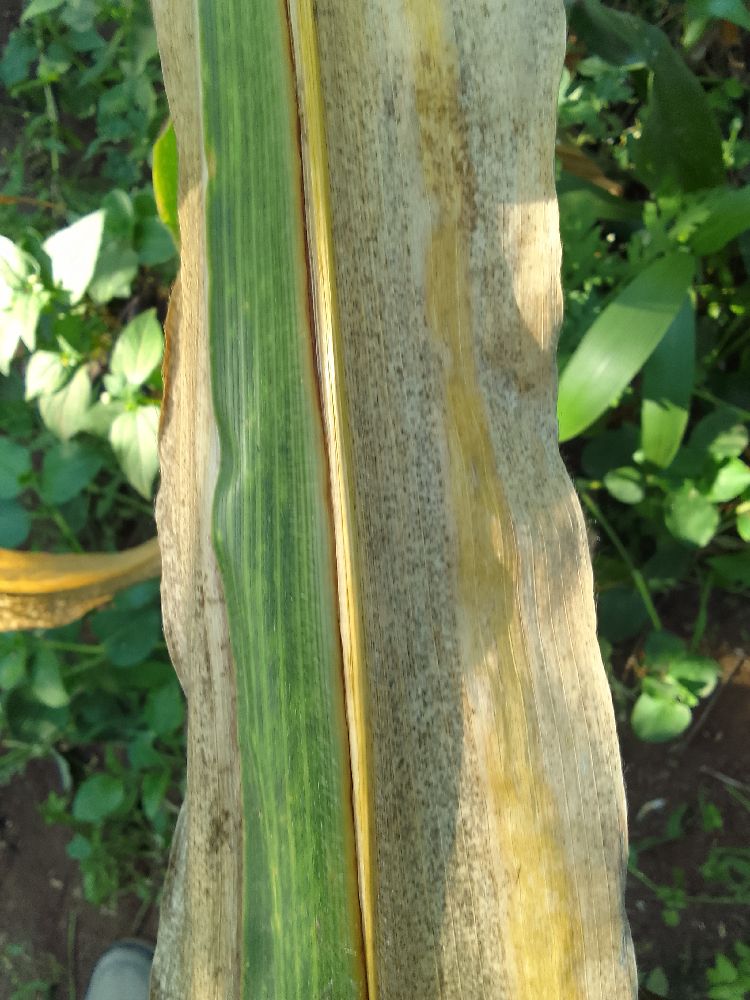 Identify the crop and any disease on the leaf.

maize, maize lethal necrosis
